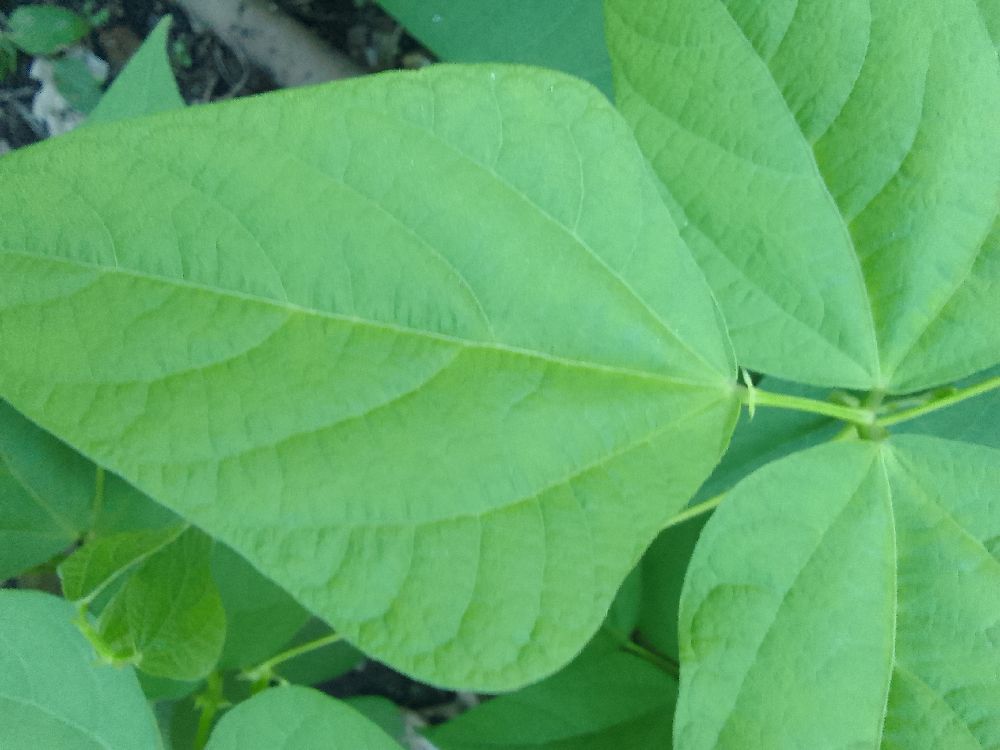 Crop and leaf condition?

common bean, healthy
